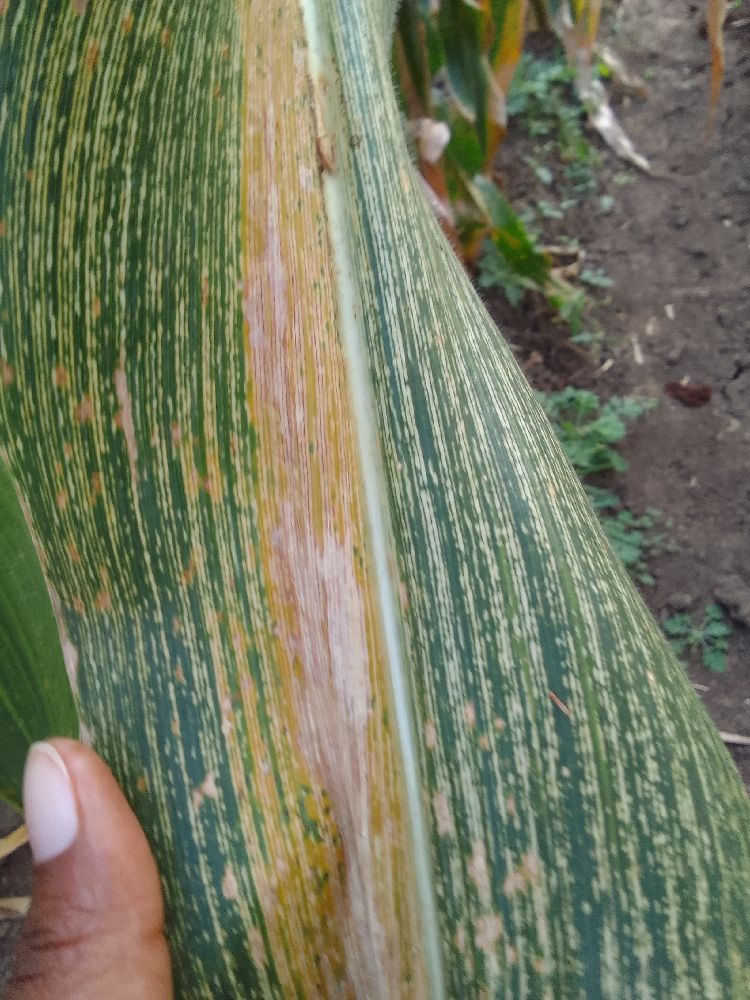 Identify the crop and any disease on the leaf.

maize, maize streak virus
